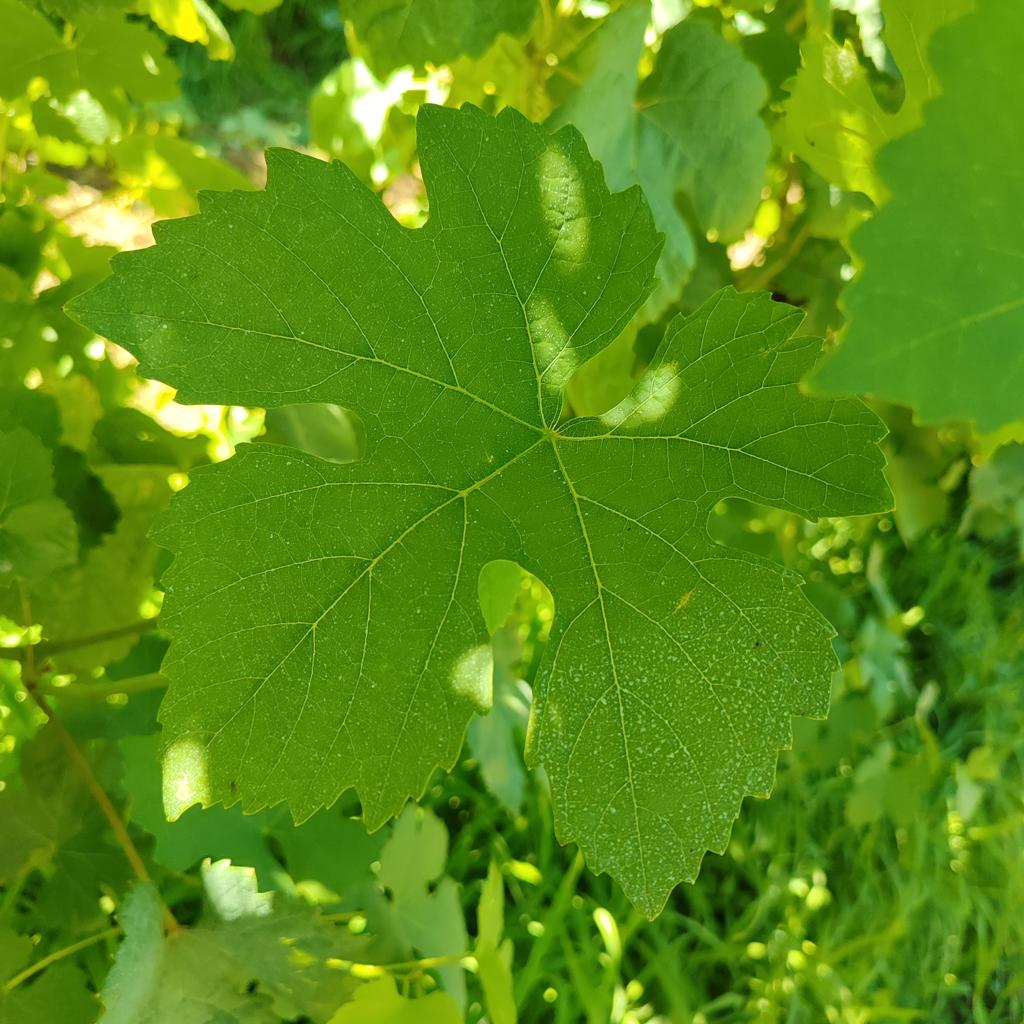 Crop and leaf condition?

grapevine, healthy
